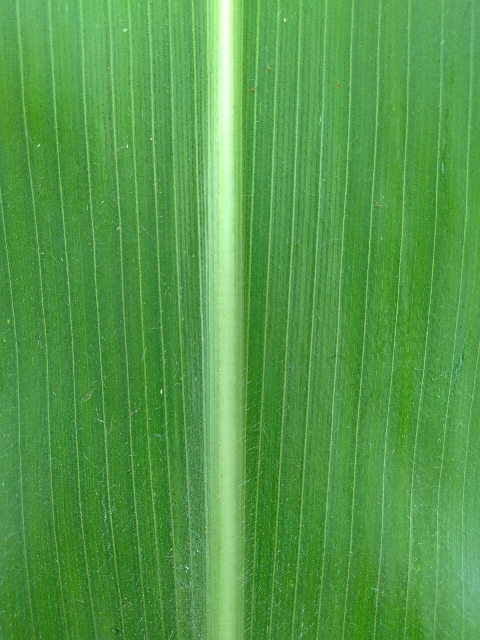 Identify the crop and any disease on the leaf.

maize, healthy
